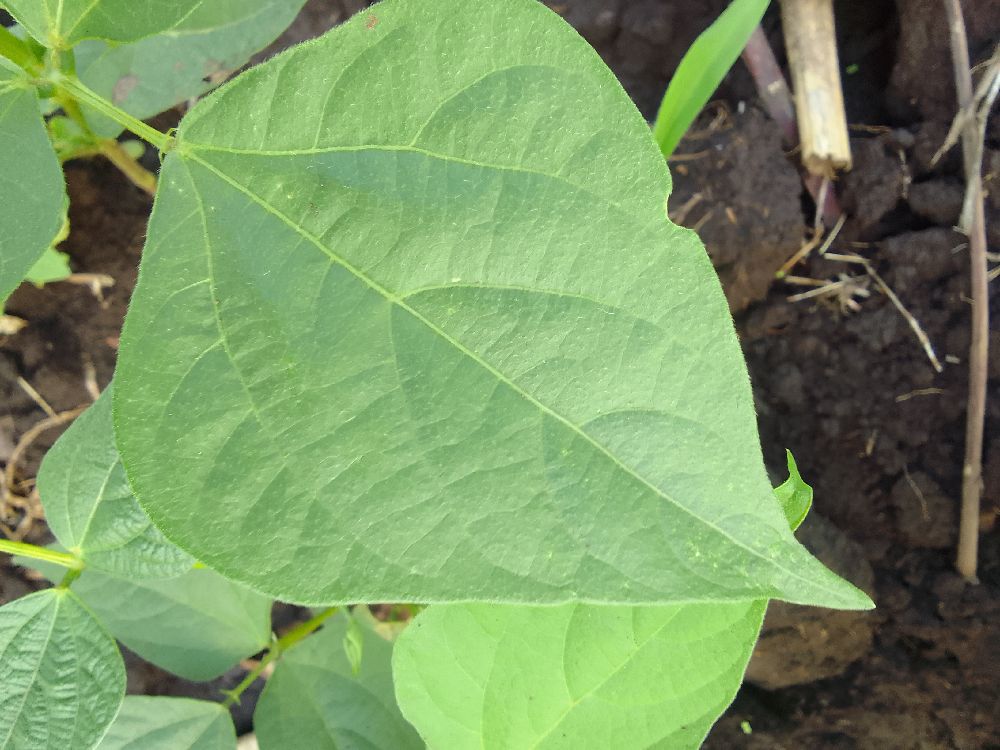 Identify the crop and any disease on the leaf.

common bean, healthy
